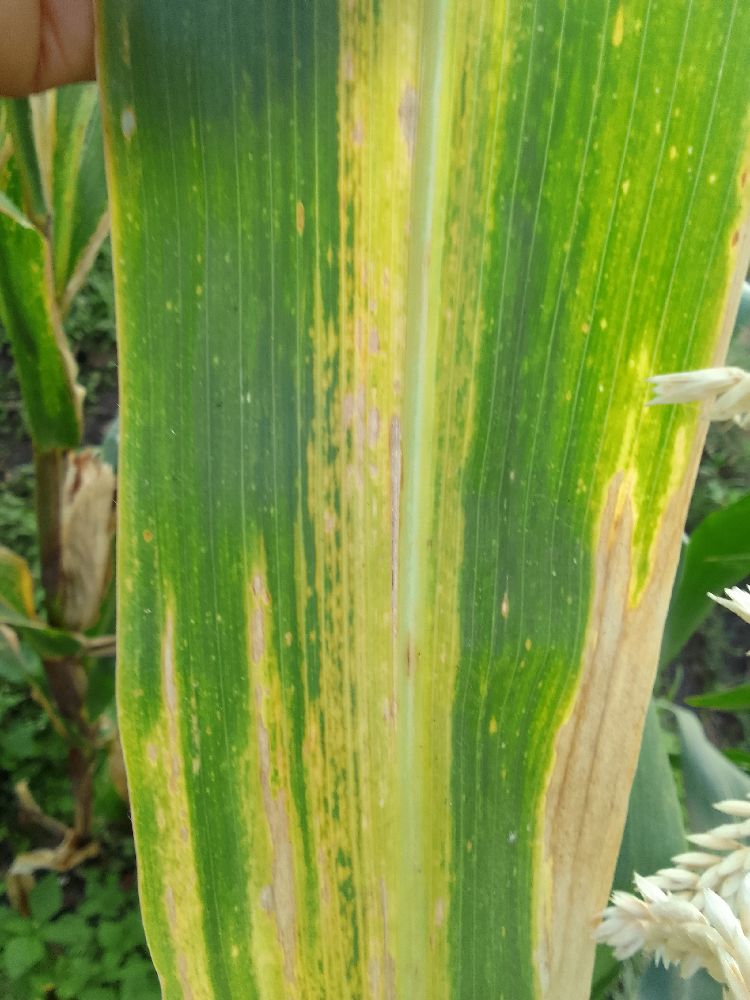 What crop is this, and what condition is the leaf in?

maize, maize lethal necrosis
